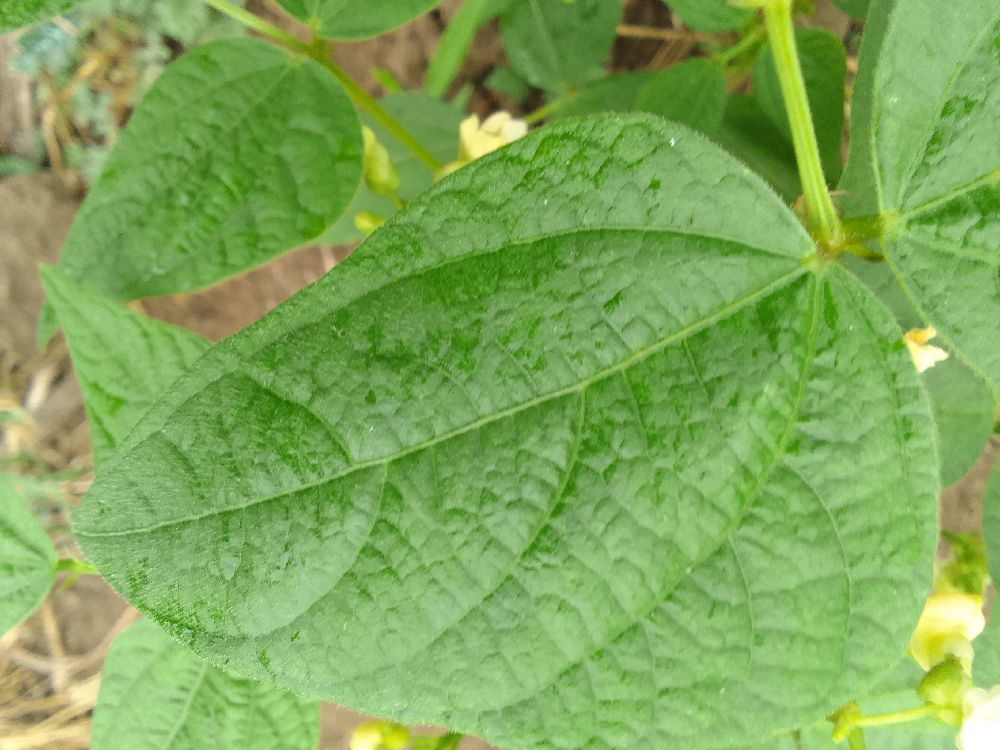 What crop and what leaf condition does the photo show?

common bean, healthy
